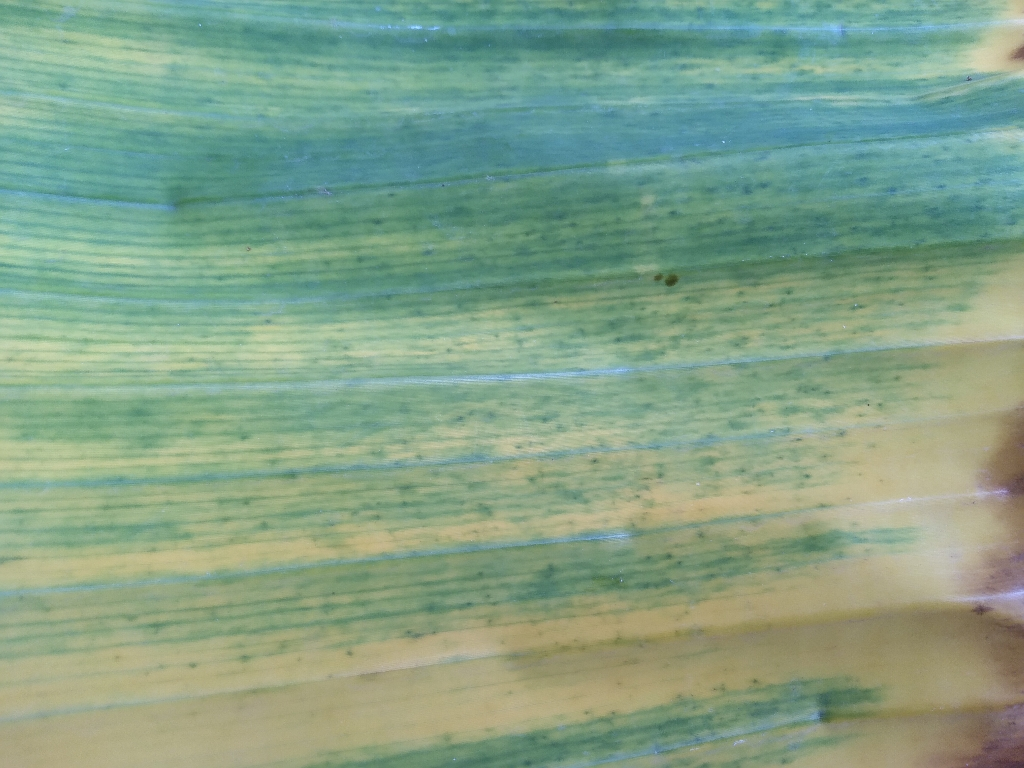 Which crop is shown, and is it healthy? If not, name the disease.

banana, fusarium wilt race 1
